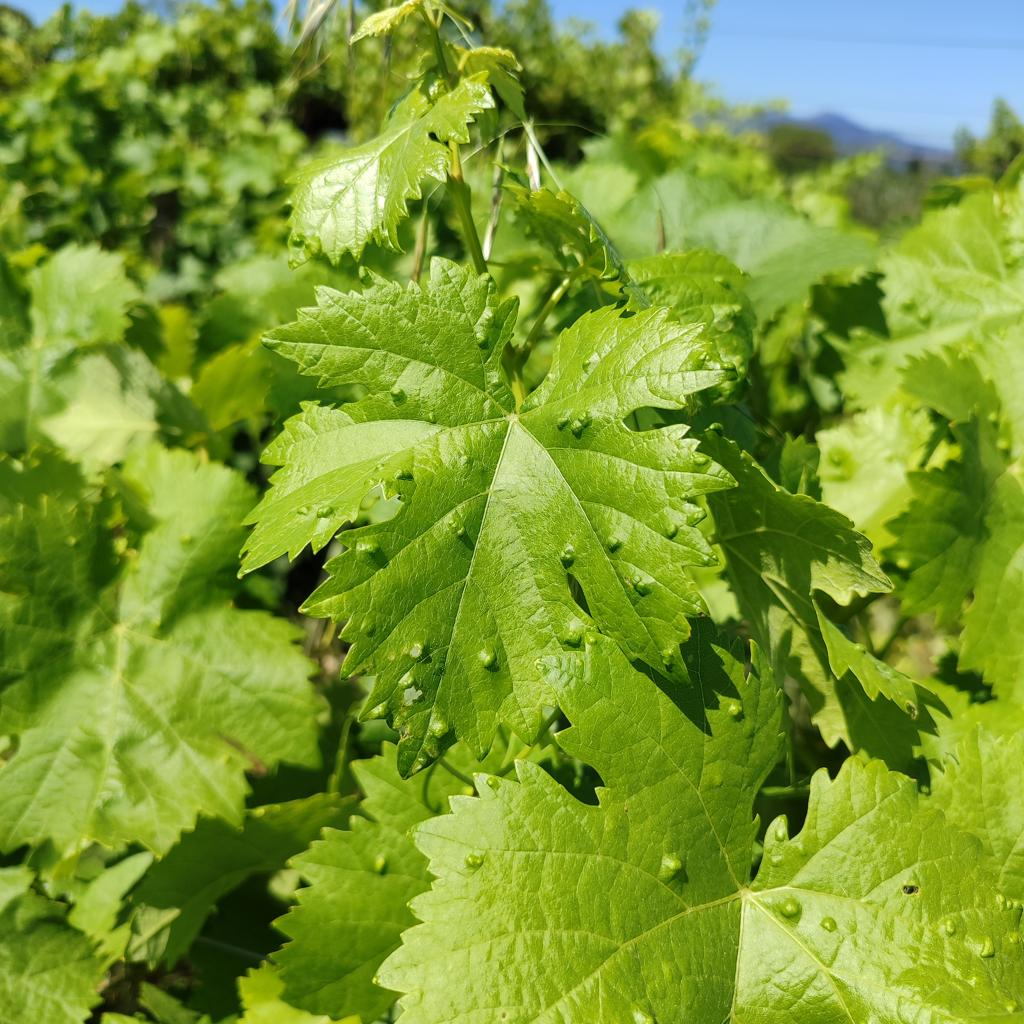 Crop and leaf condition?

grapevine, erineum mite
